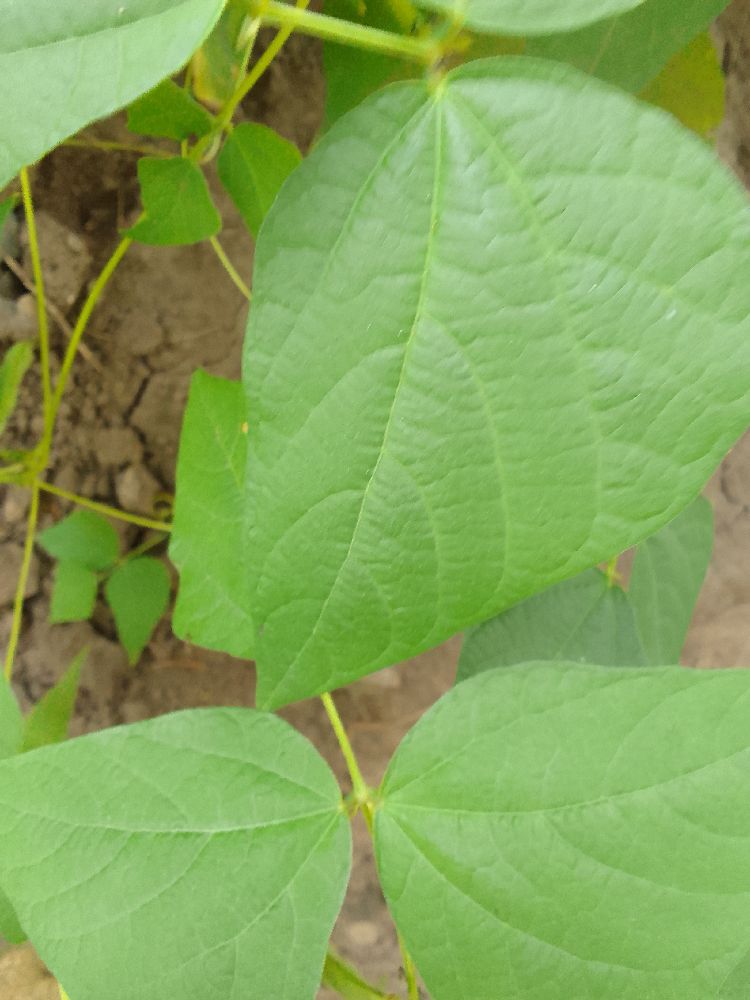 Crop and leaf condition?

common bean, healthy
